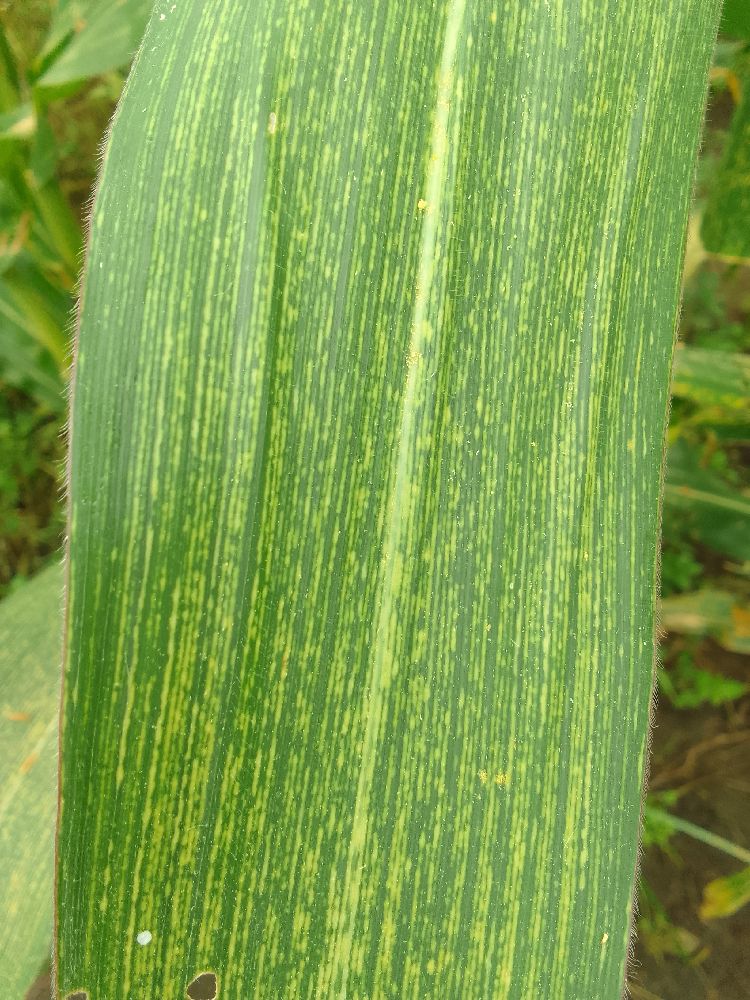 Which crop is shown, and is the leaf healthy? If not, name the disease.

maize, maize streak virus
